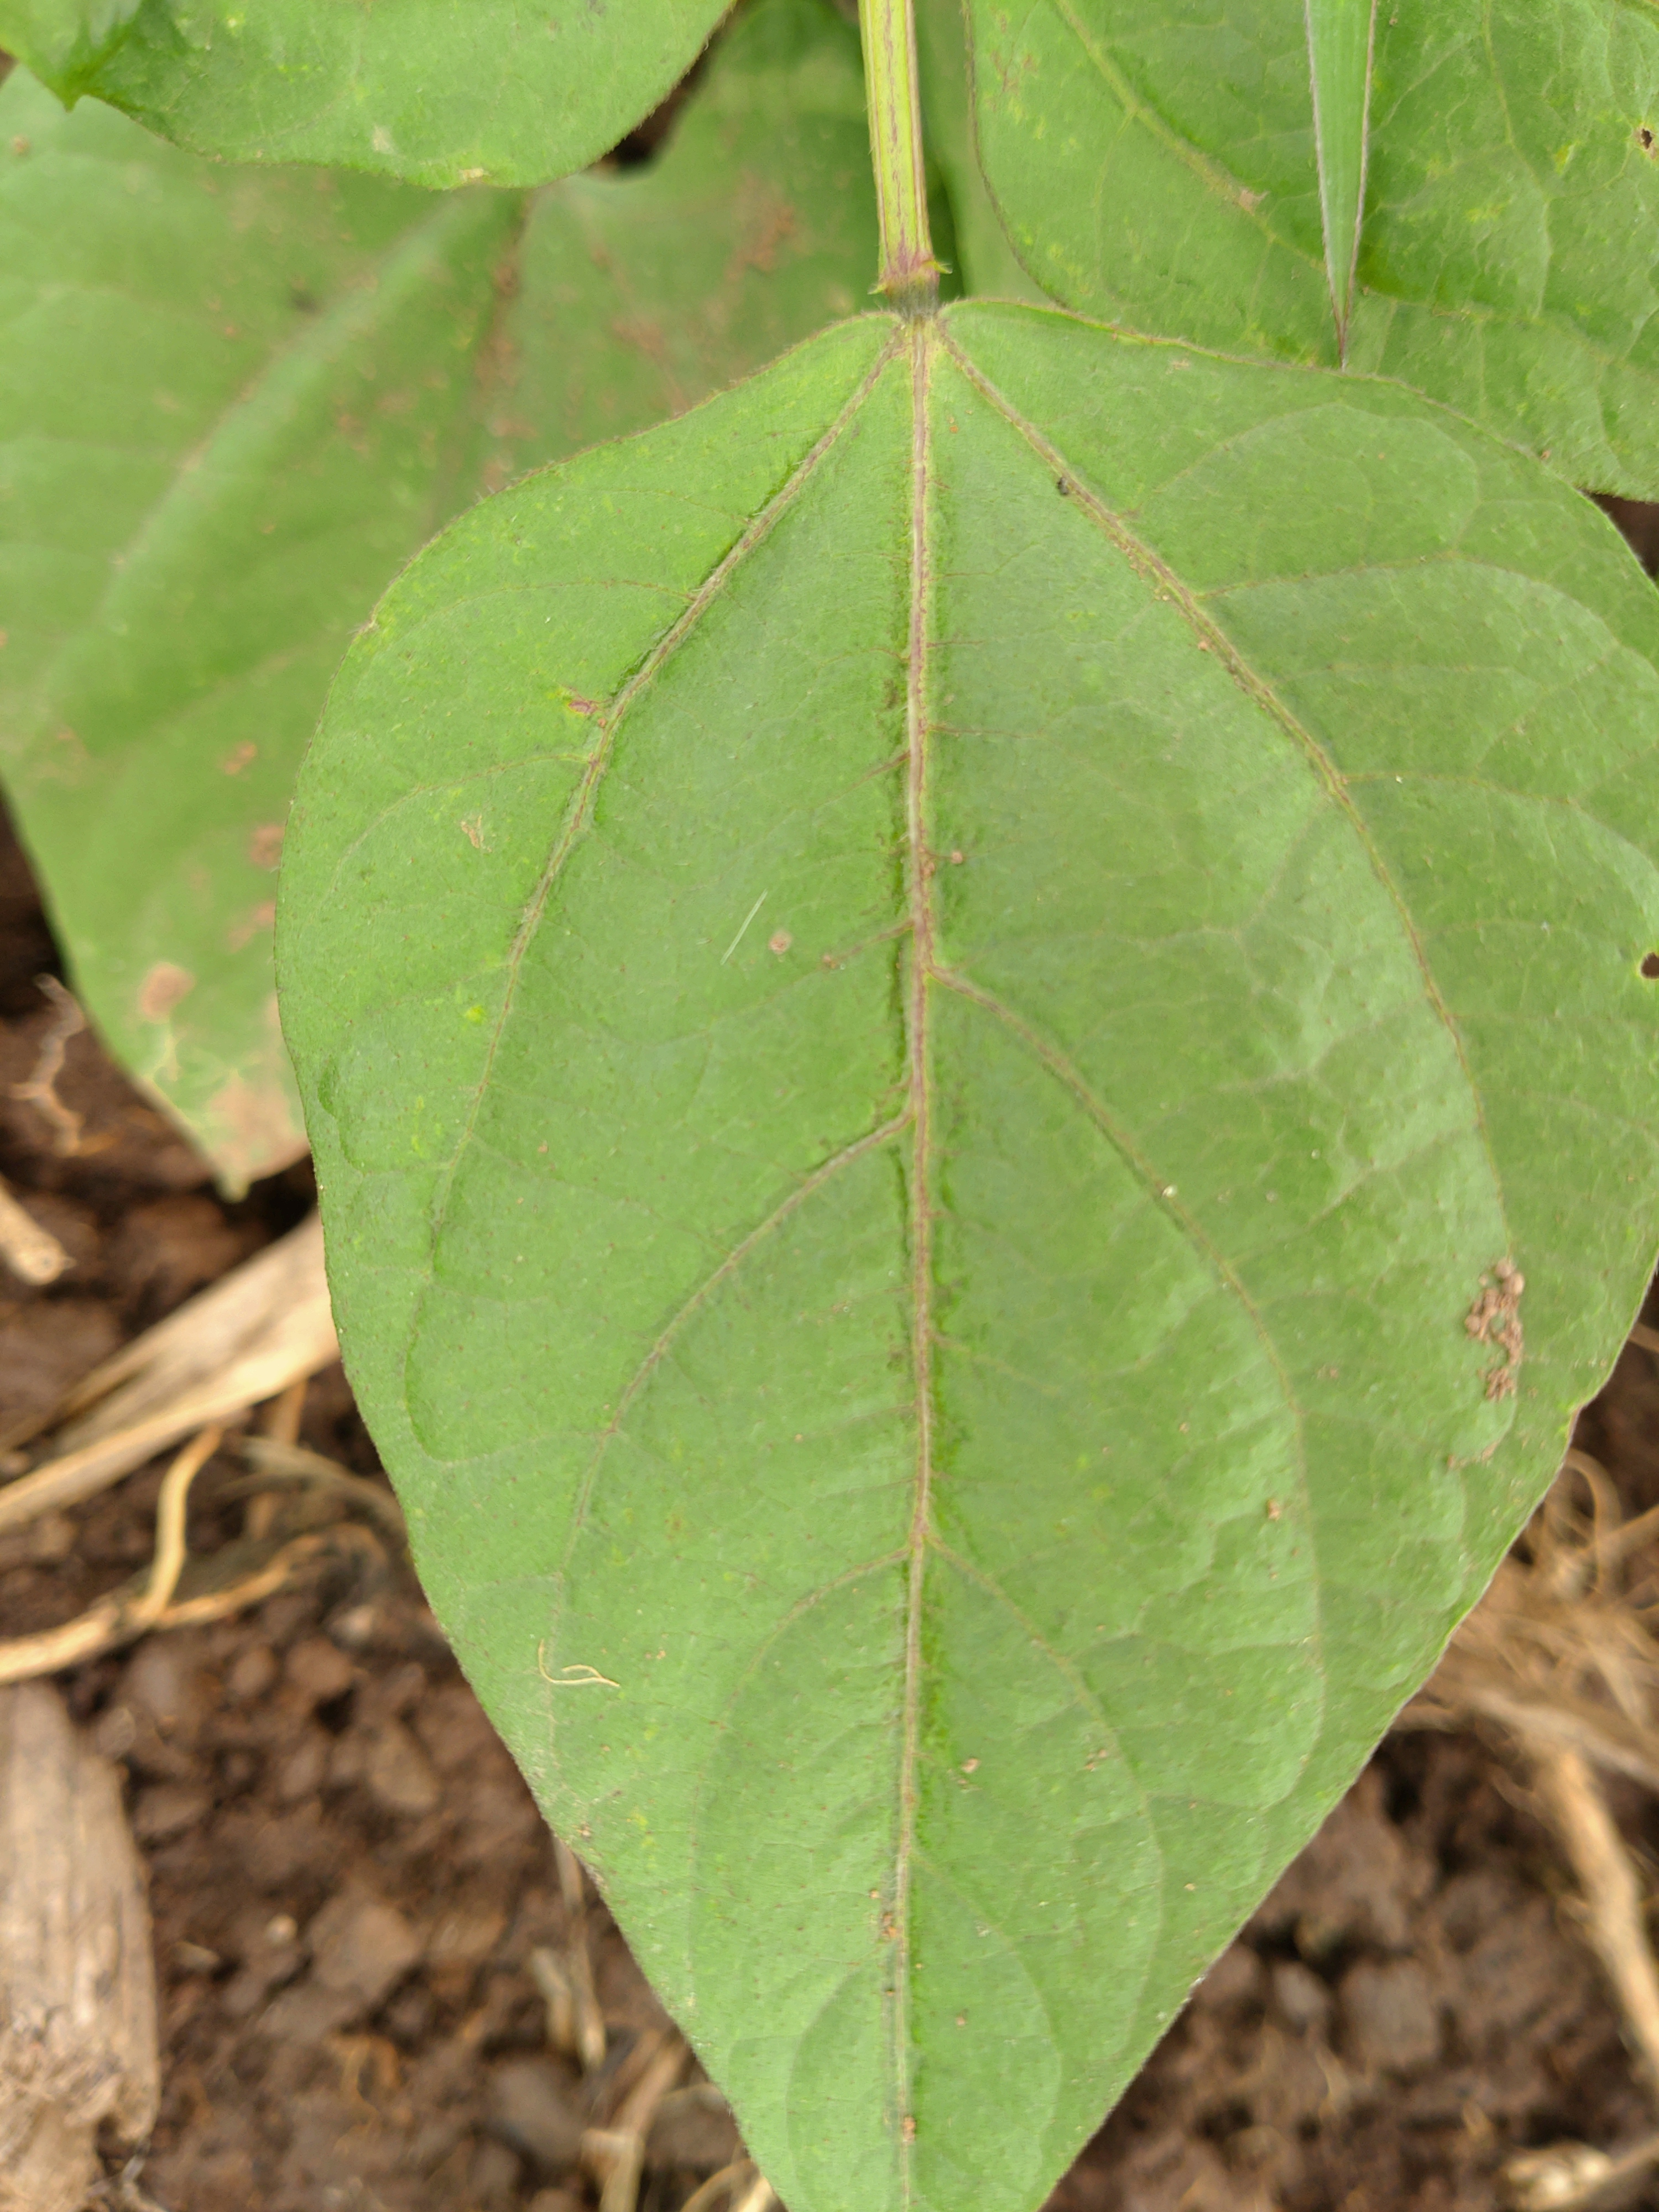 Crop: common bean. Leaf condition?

healthy
